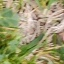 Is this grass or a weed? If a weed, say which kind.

unstructured weed
